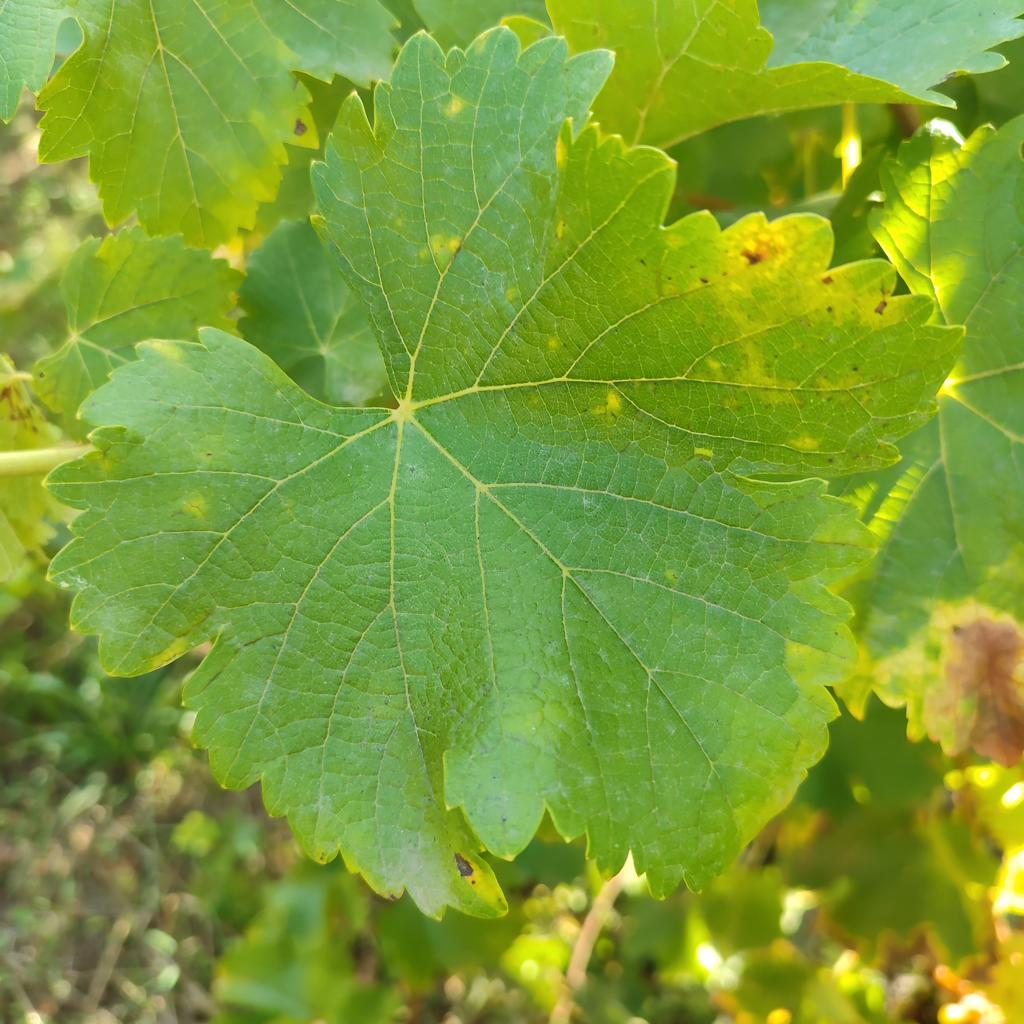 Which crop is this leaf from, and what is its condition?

grapevine, powdery mildew
